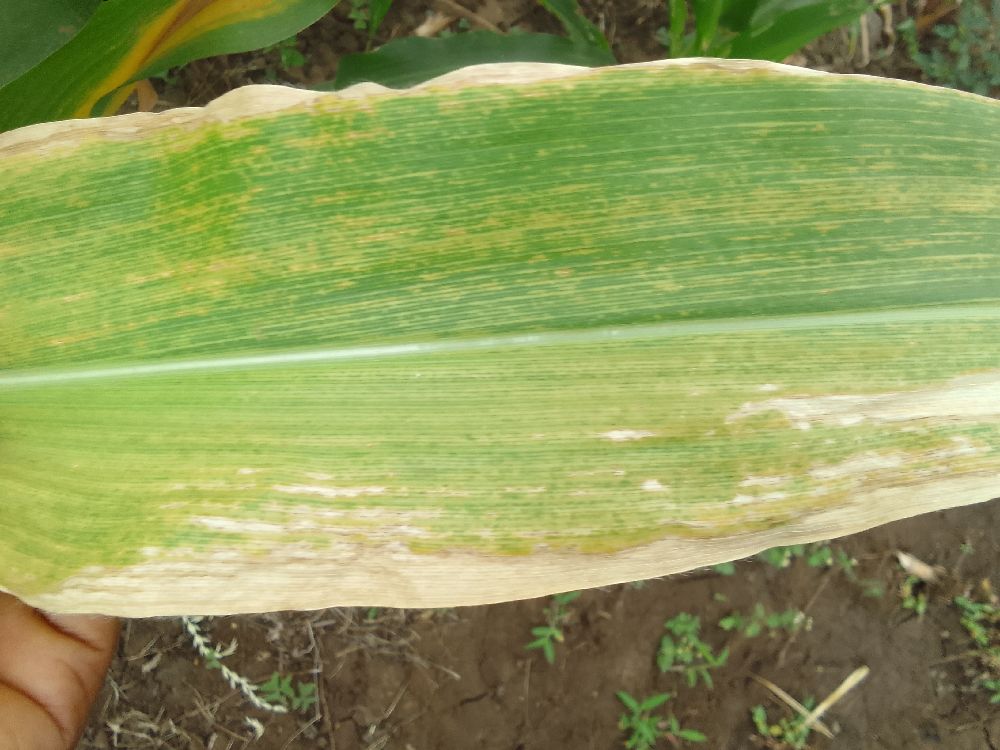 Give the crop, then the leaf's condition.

maize, maize lethal necrosis
